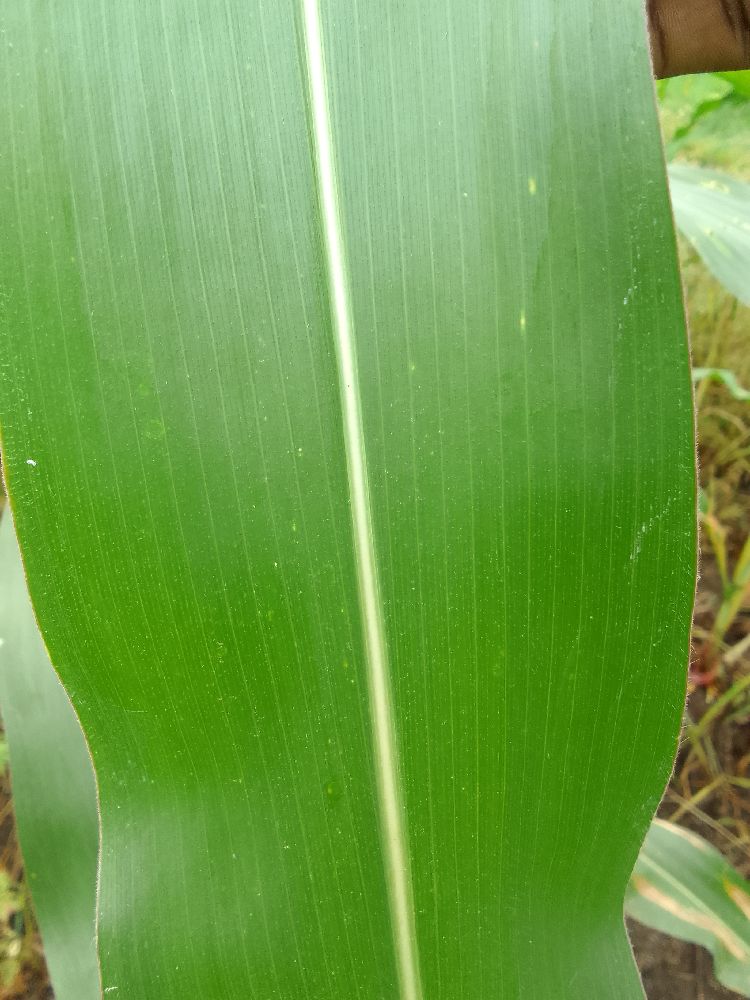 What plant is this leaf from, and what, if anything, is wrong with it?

maize, healthy
